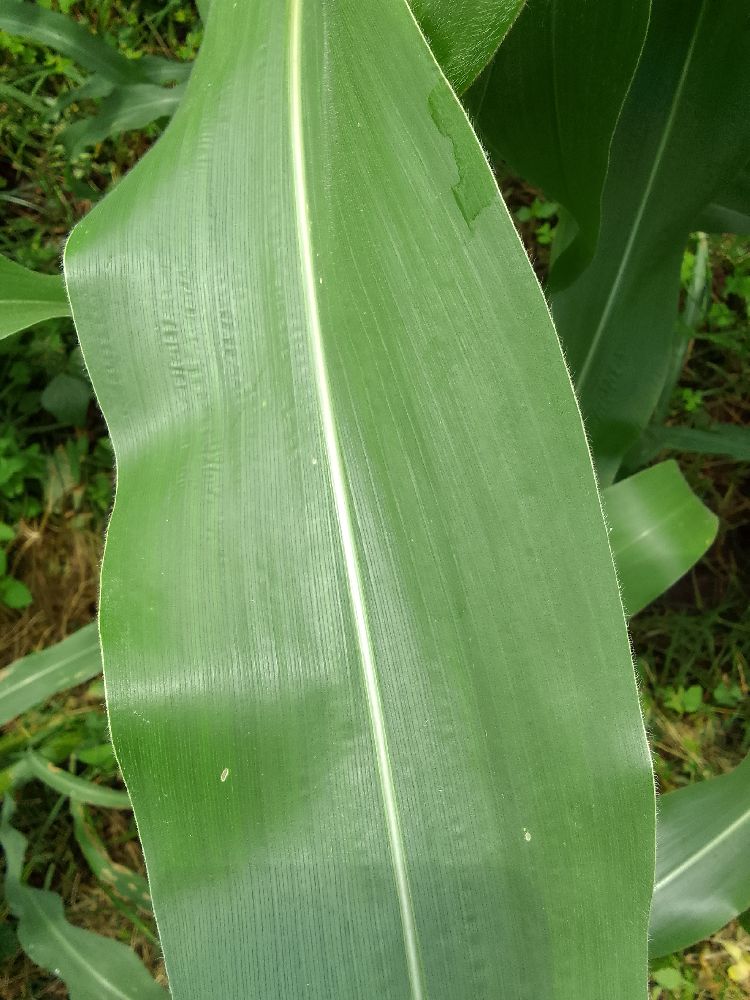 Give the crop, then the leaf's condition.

maize, healthy
